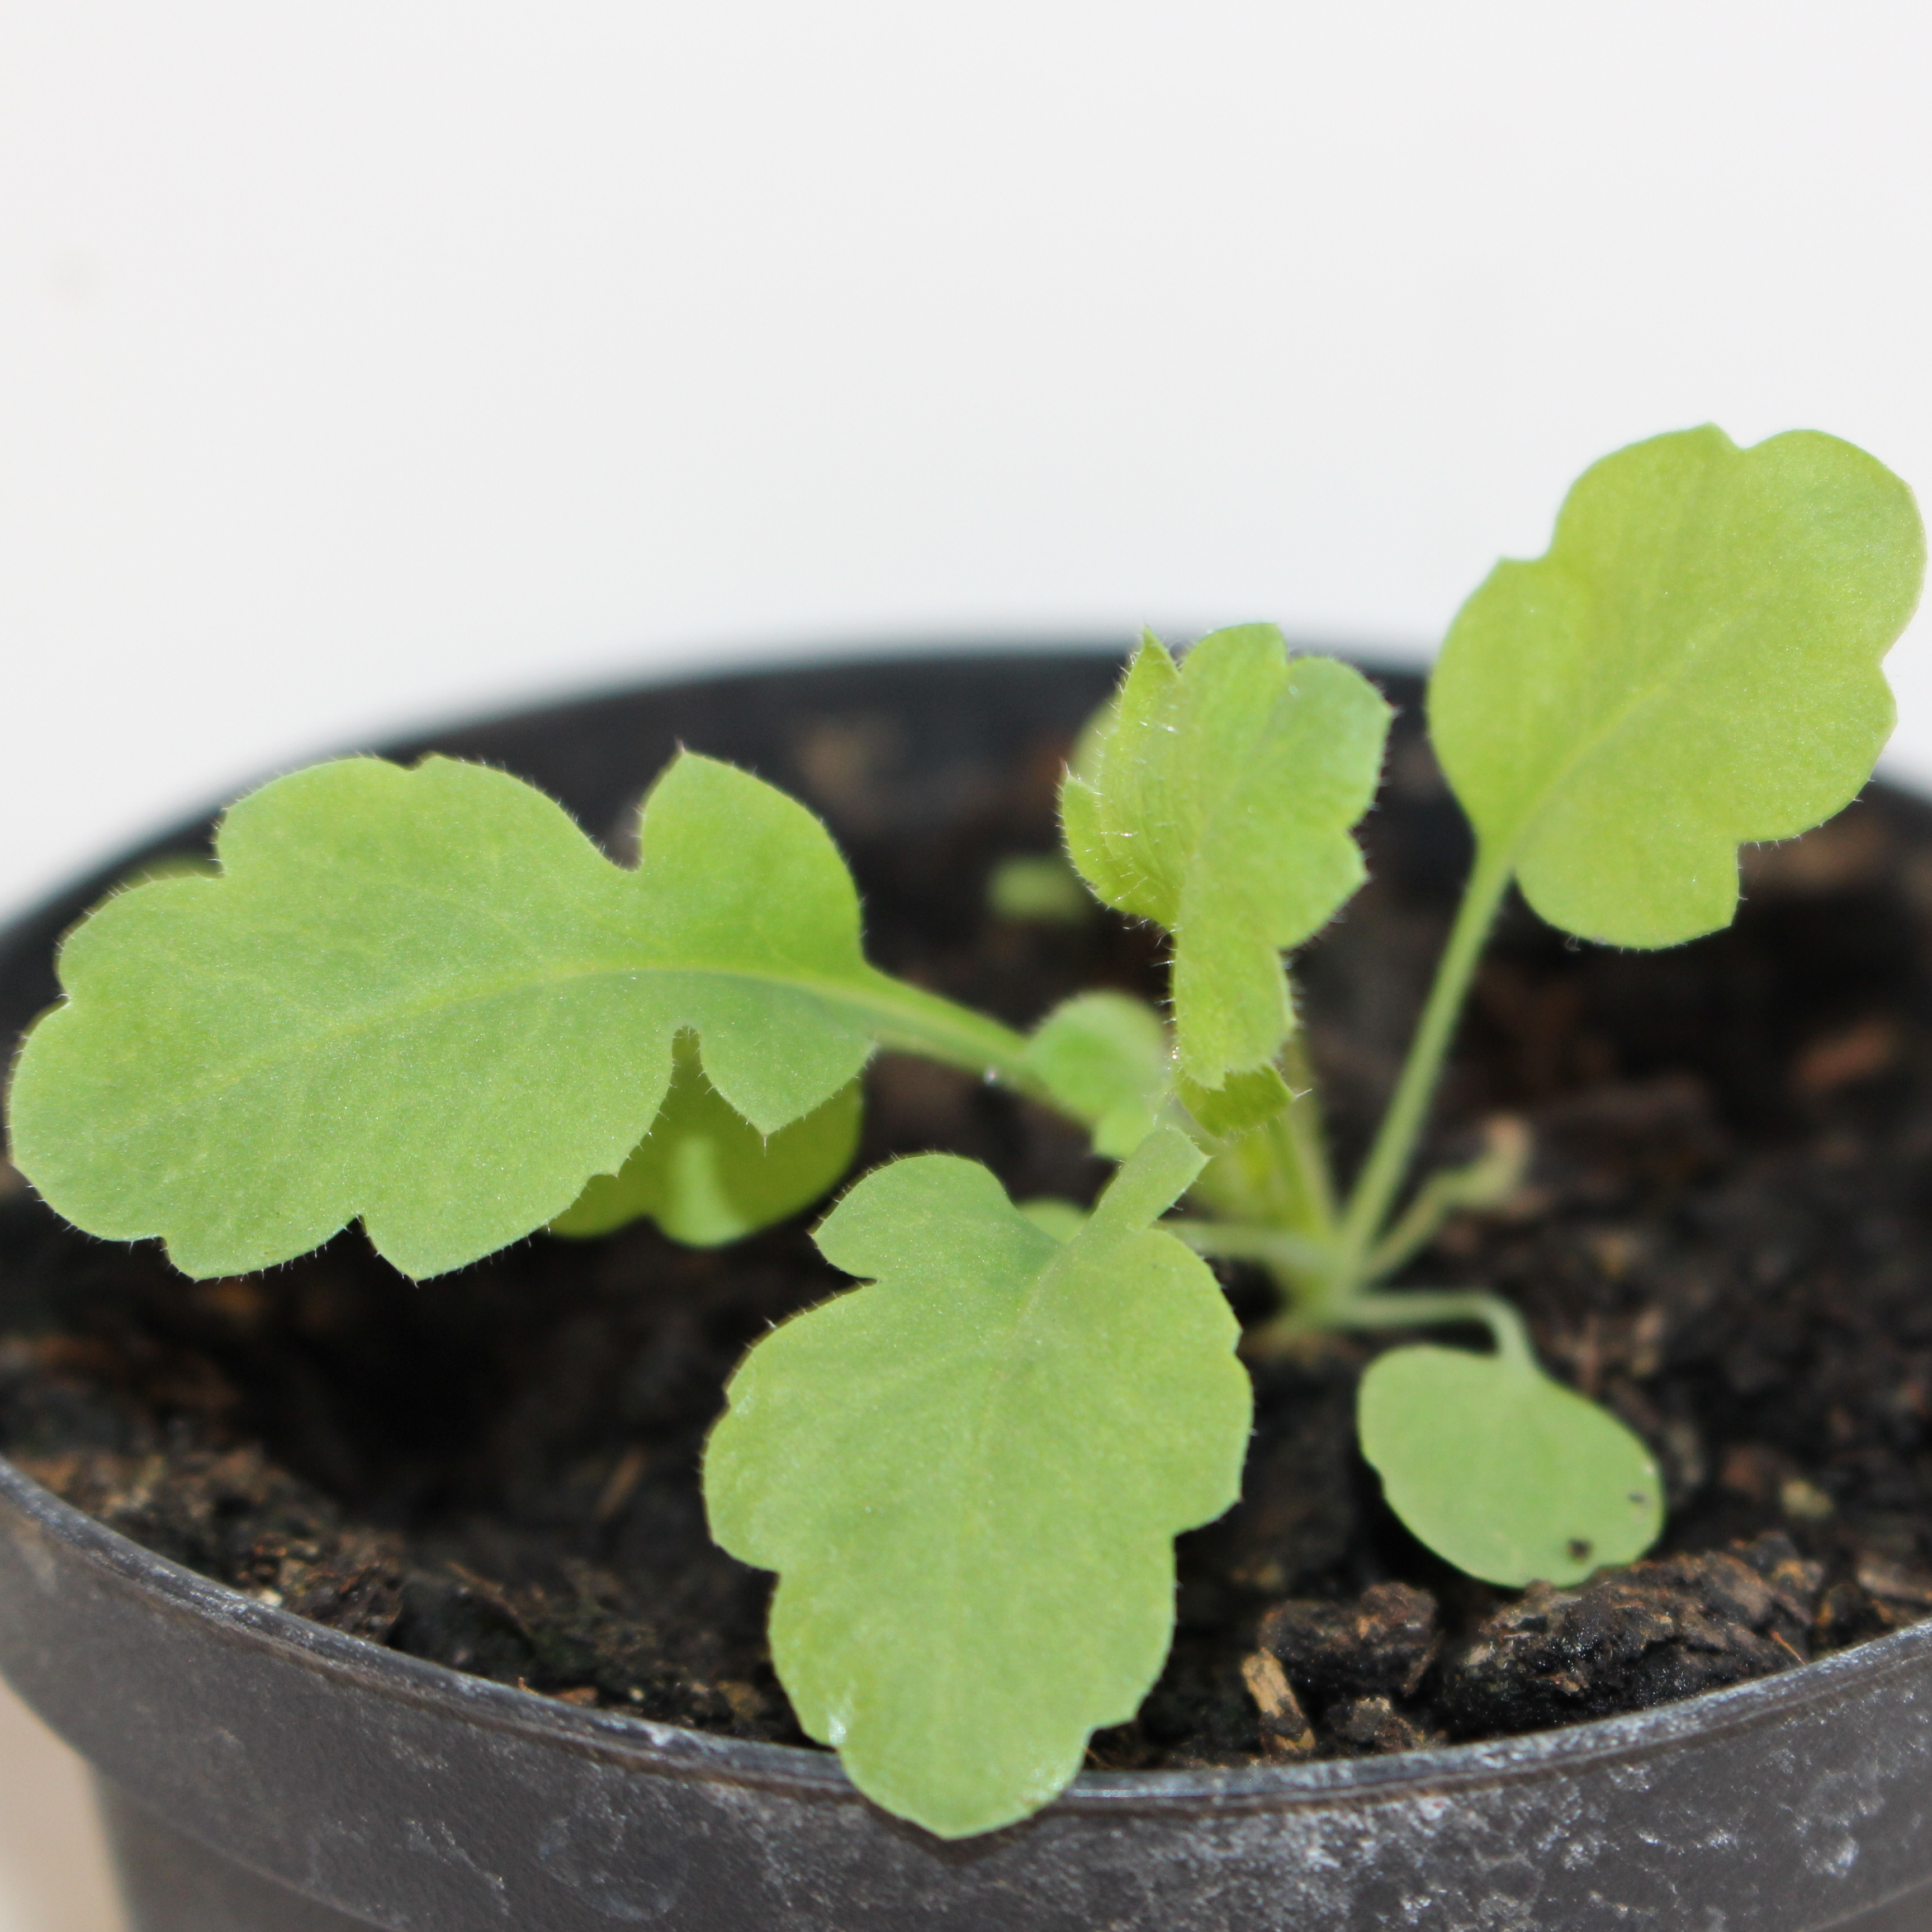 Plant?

Papaver rhoeas
